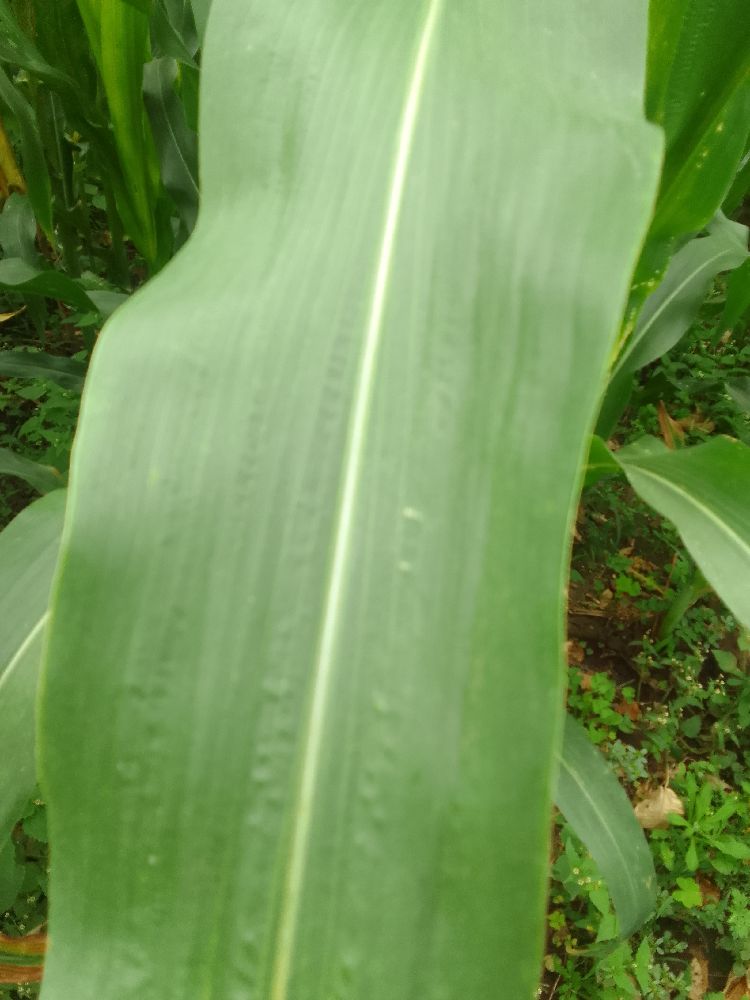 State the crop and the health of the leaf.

maize, healthy
